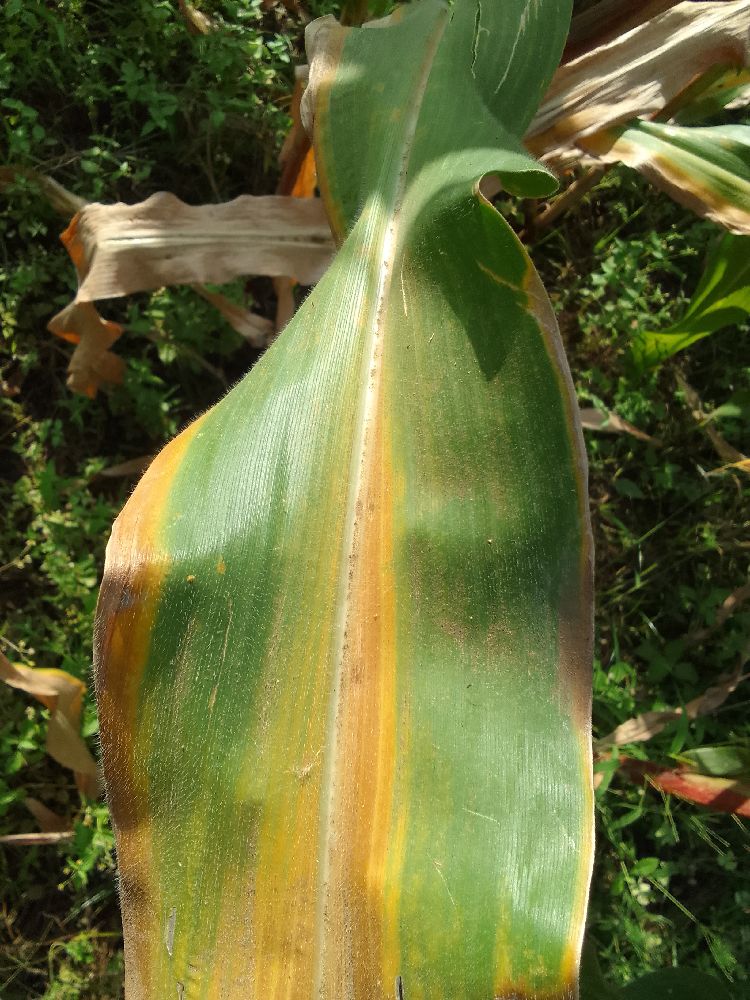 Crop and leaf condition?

maize, maize lethal necrosis
